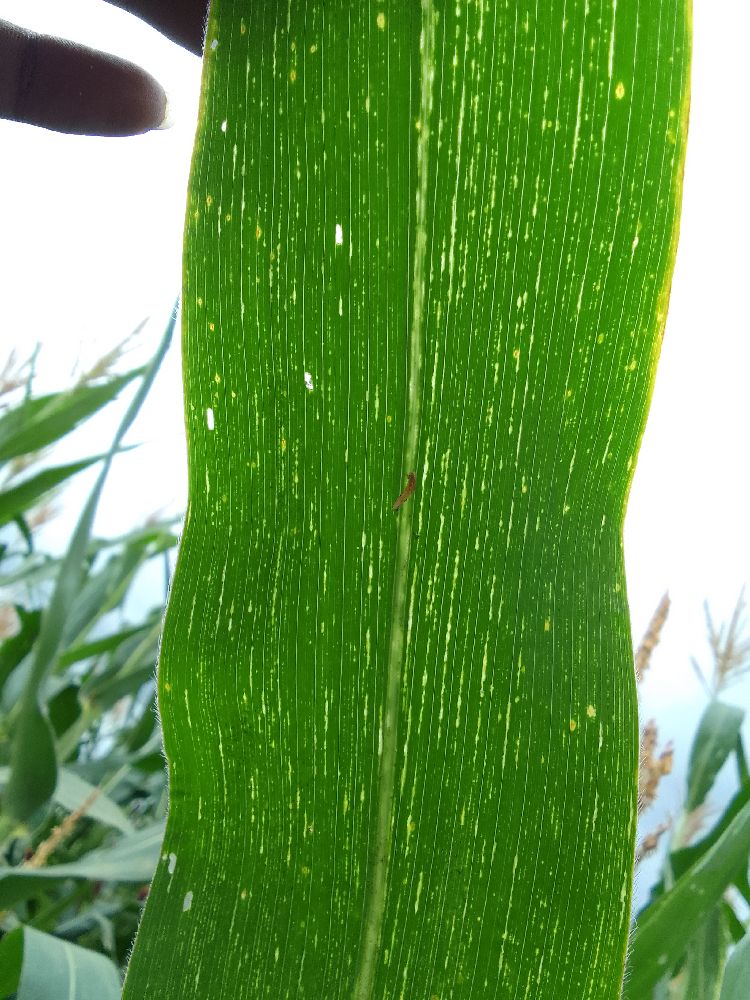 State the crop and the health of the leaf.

maize, maize streak virus
